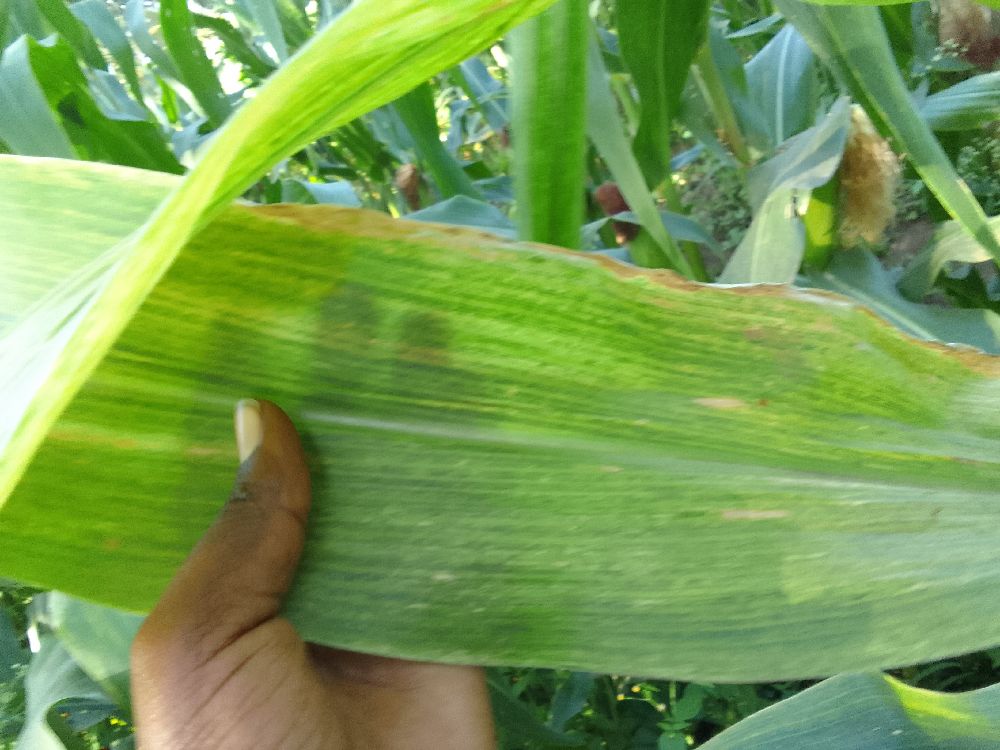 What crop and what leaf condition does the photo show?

maize, maize lethal necrosis
